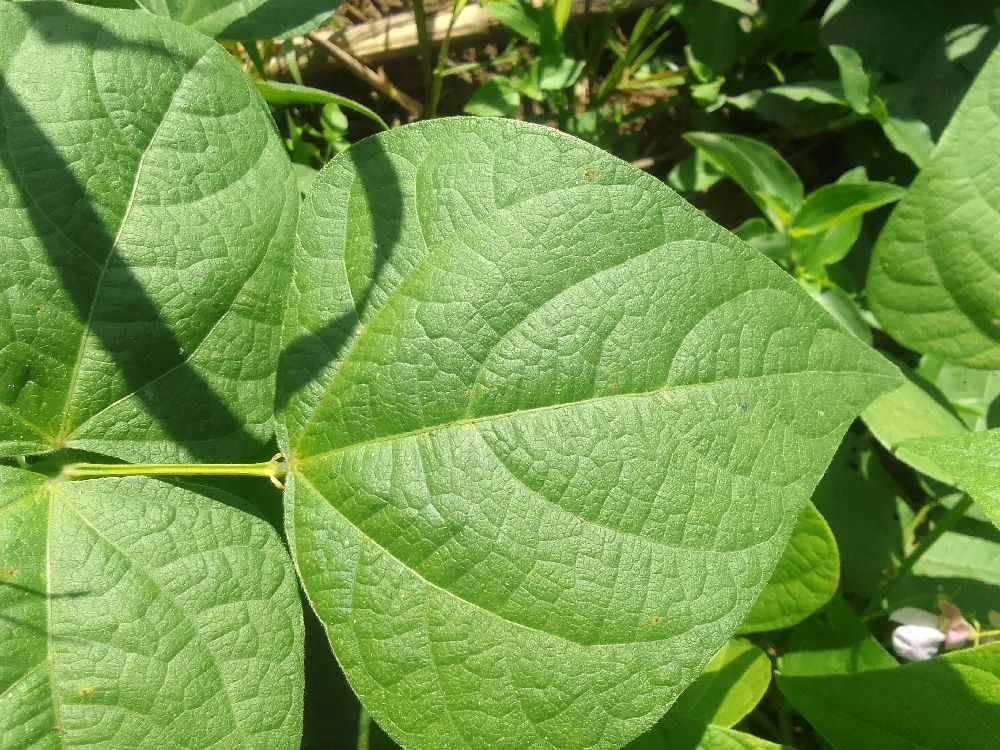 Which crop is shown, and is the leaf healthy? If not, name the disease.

common bean, healthy
